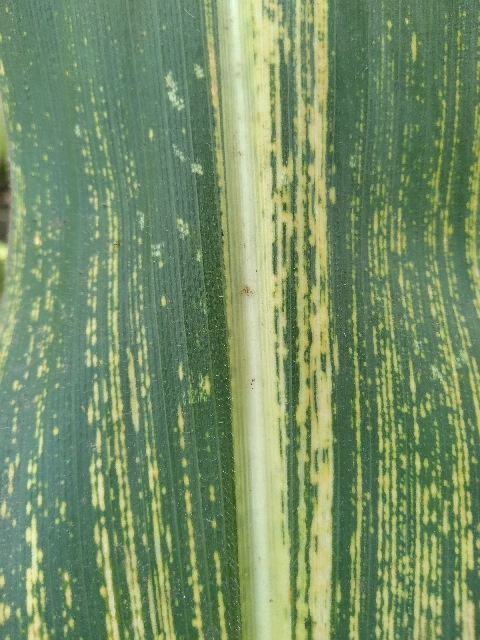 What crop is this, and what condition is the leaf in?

maize, maize streak virus
